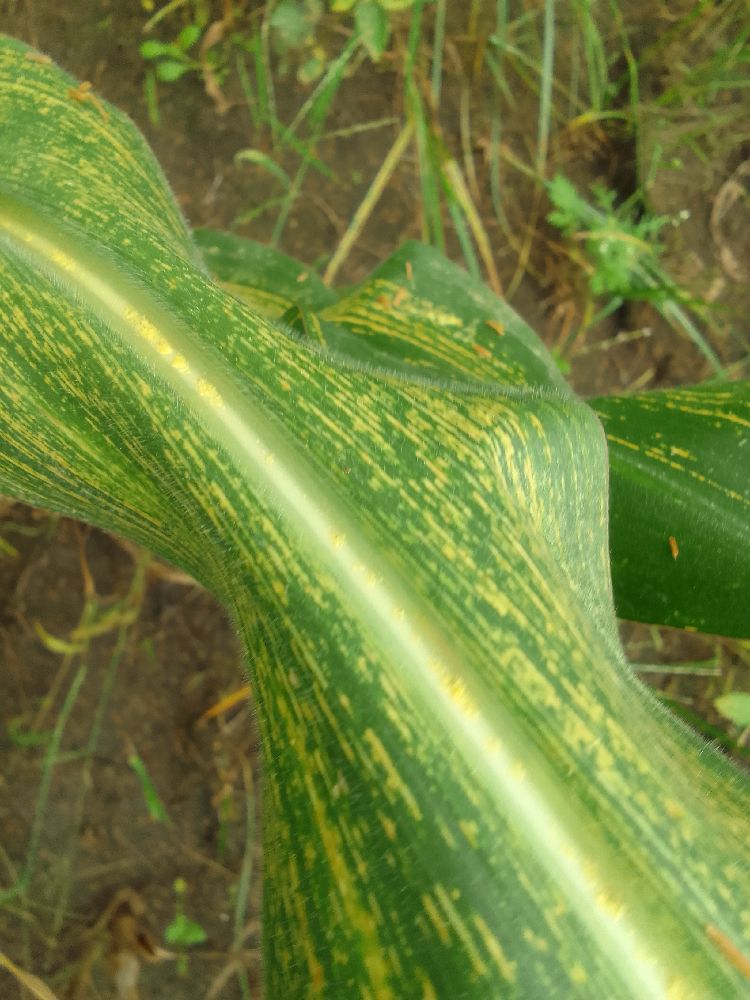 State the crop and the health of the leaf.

maize, maize streak virus
